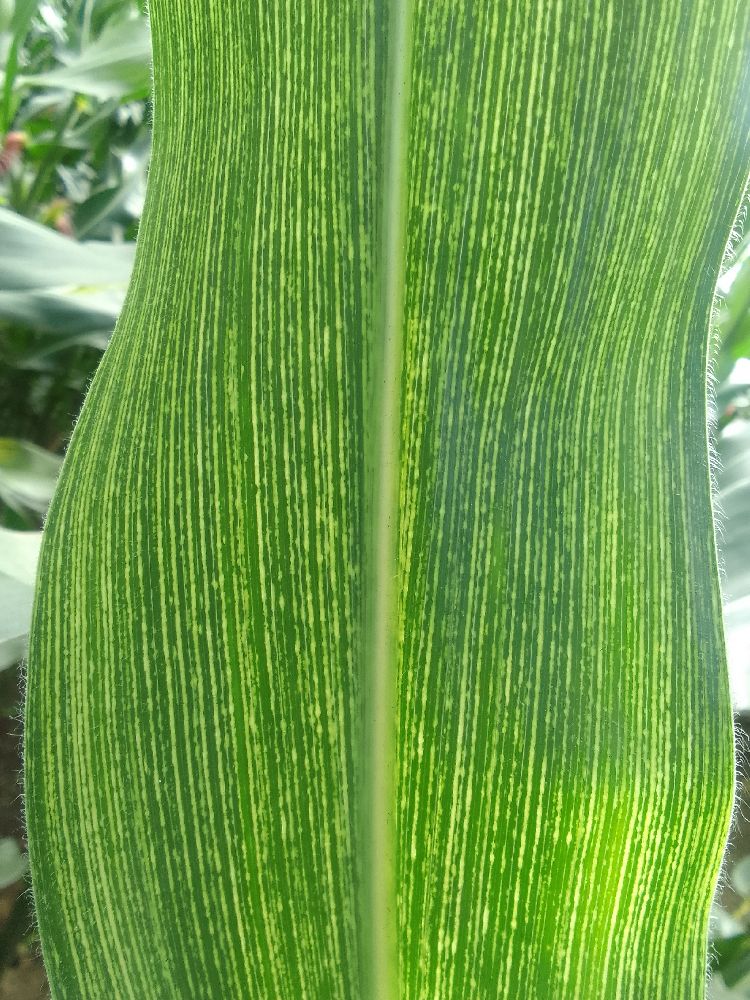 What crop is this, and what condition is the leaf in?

maize, maize streak virus
